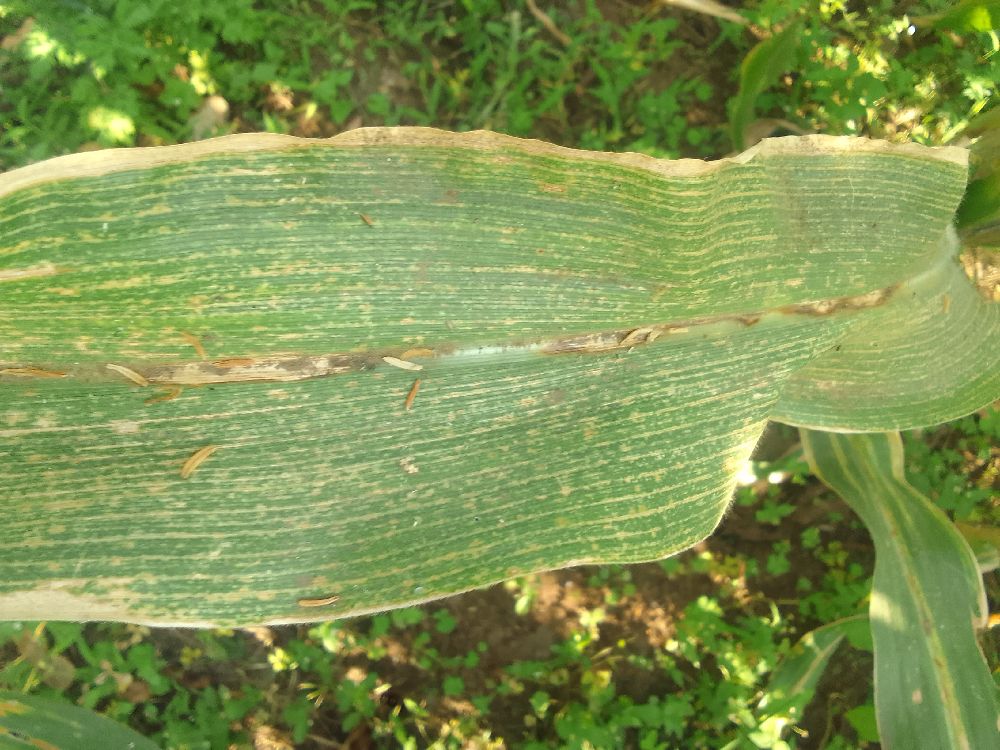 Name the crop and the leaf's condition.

maize, maize lethal necrosis
